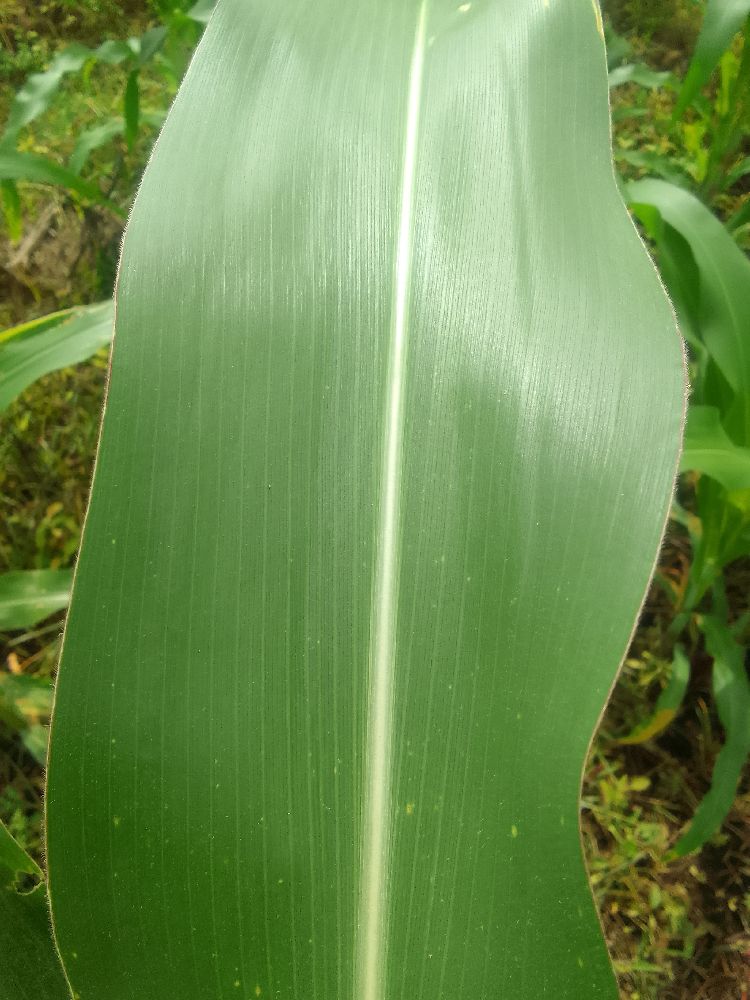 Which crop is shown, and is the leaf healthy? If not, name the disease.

maize, healthy
